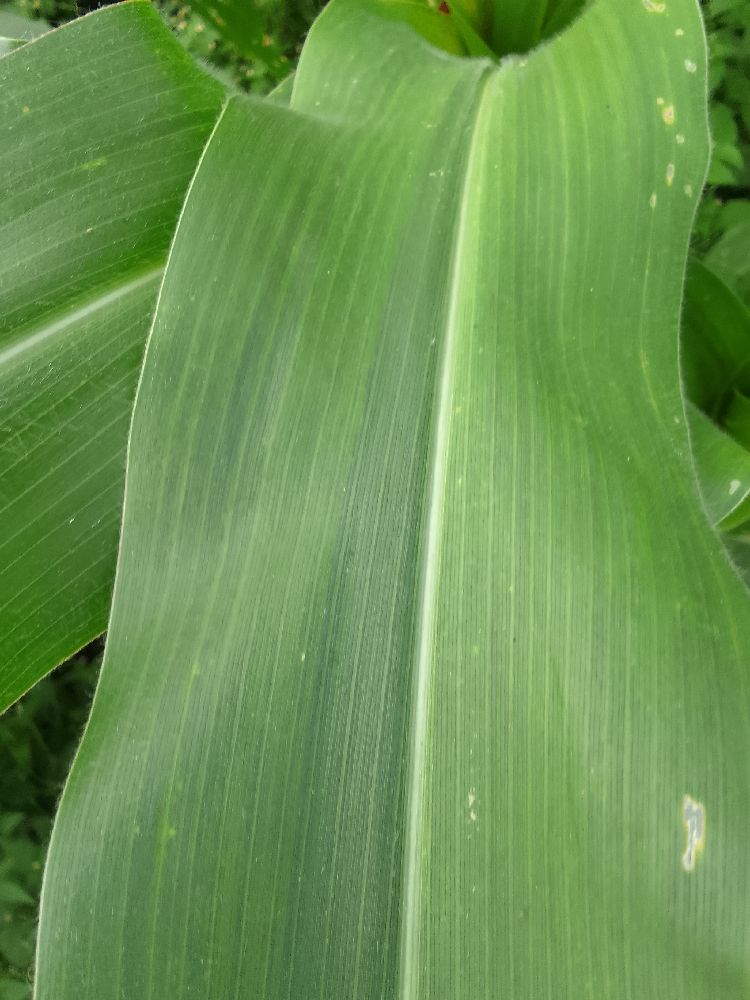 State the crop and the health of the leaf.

maize, healthy
